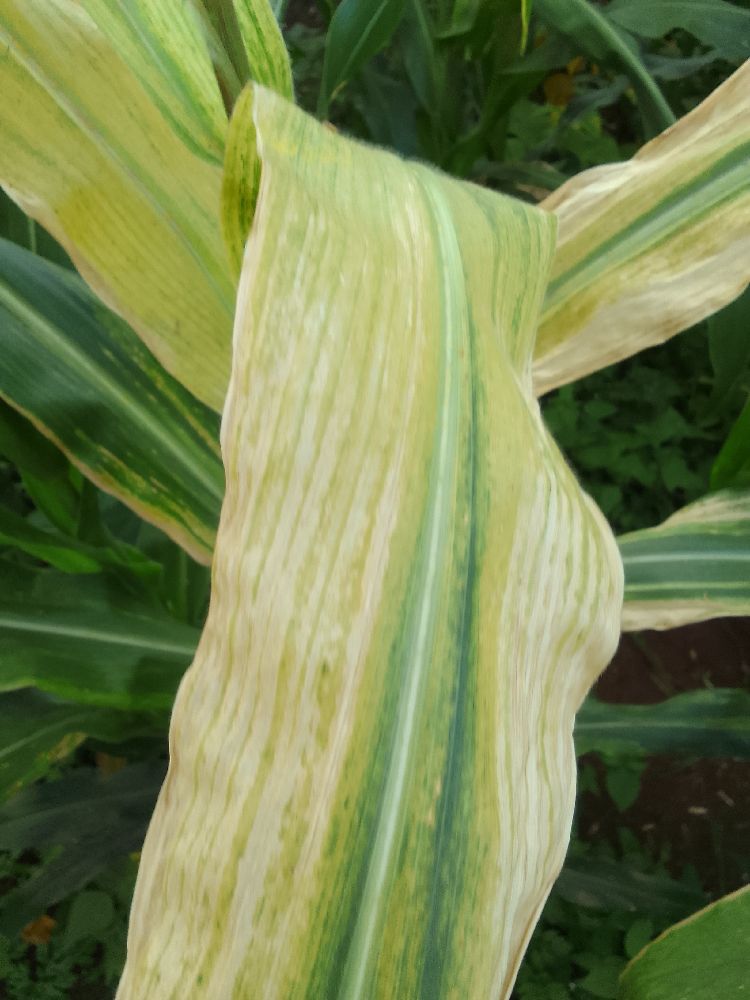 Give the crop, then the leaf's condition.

maize, maize lethal necrosis
